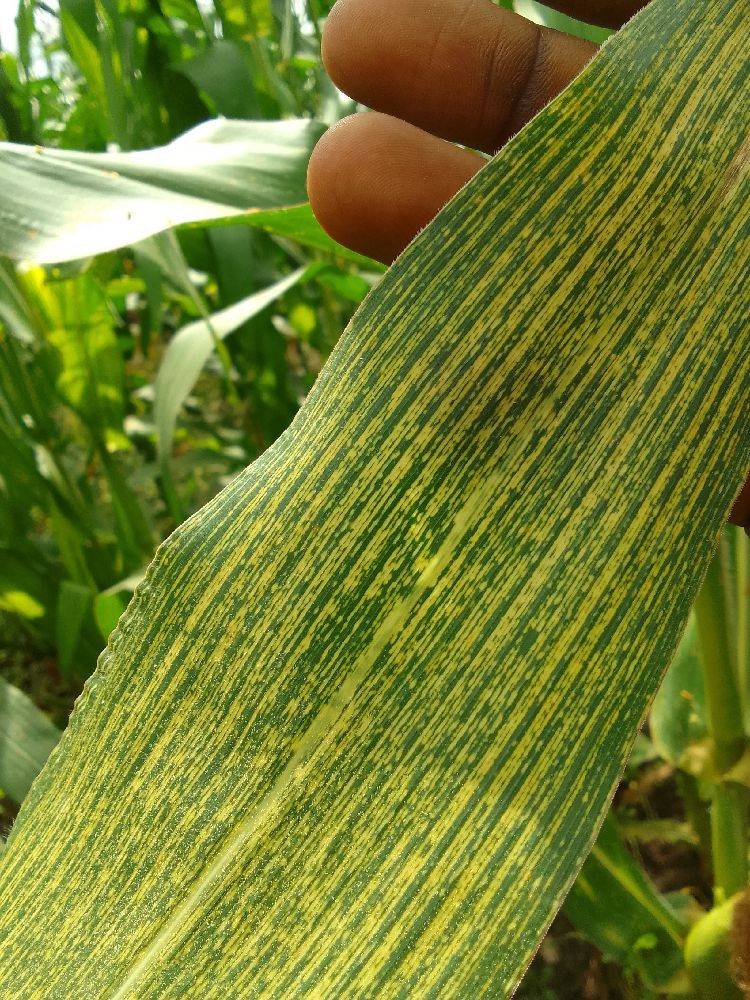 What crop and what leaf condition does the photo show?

maize, maize streak virus
